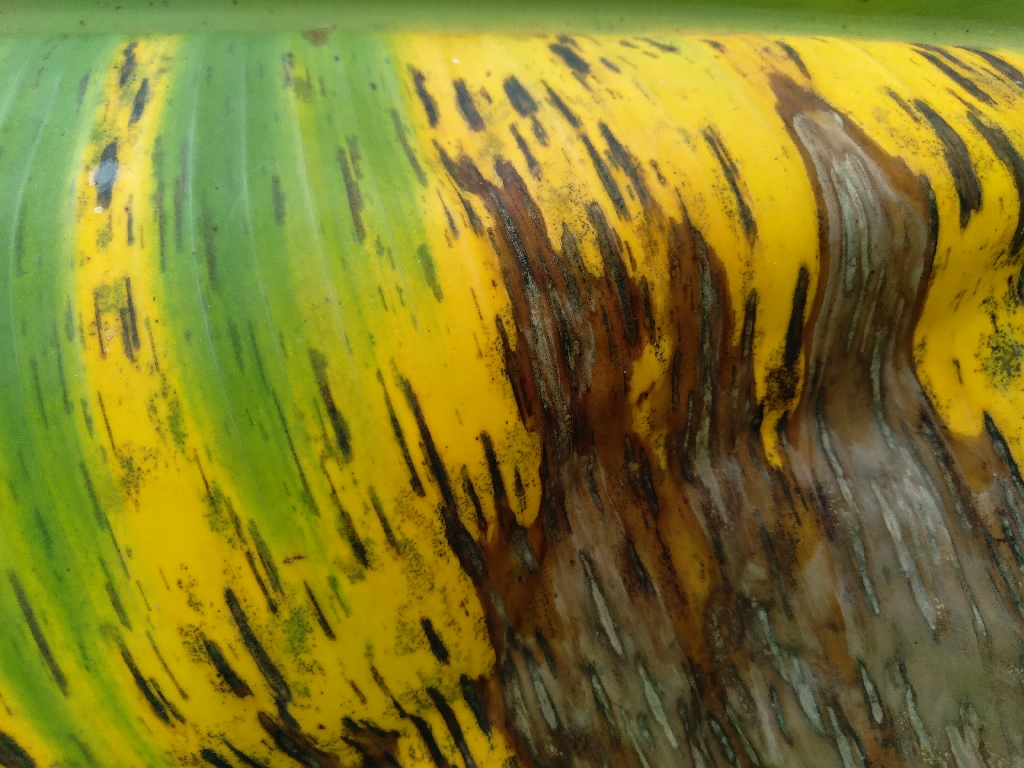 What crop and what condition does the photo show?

banana, black sigatoka
